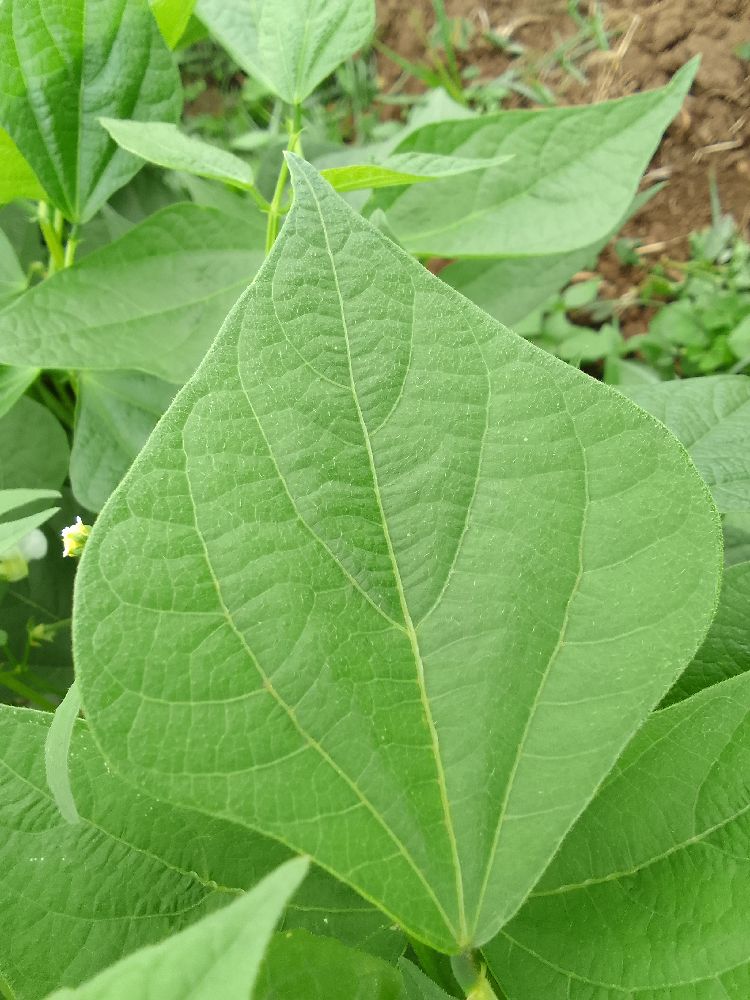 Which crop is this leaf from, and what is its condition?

common bean, healthy
